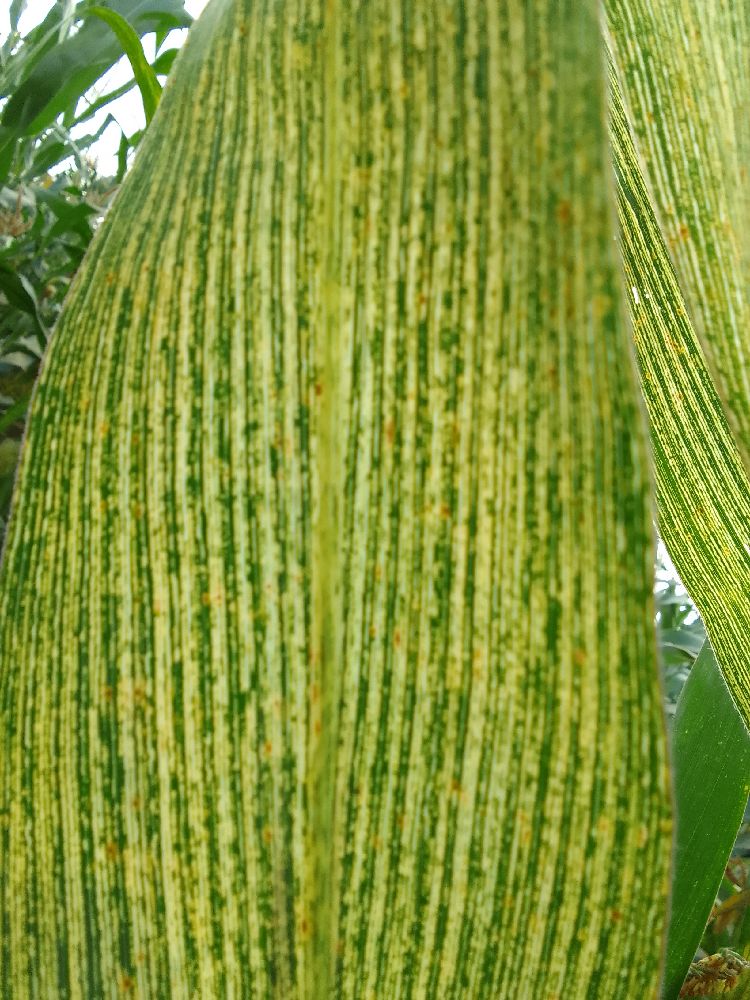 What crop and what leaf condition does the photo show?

maize, maize streak virus
